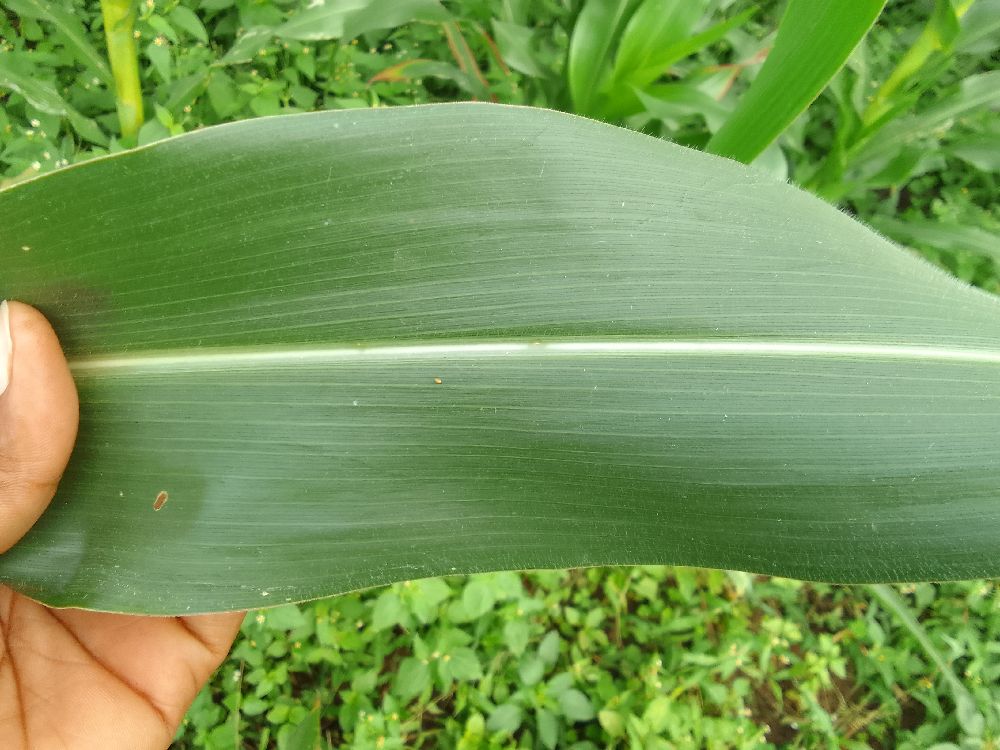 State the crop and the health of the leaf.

maize, healthy
